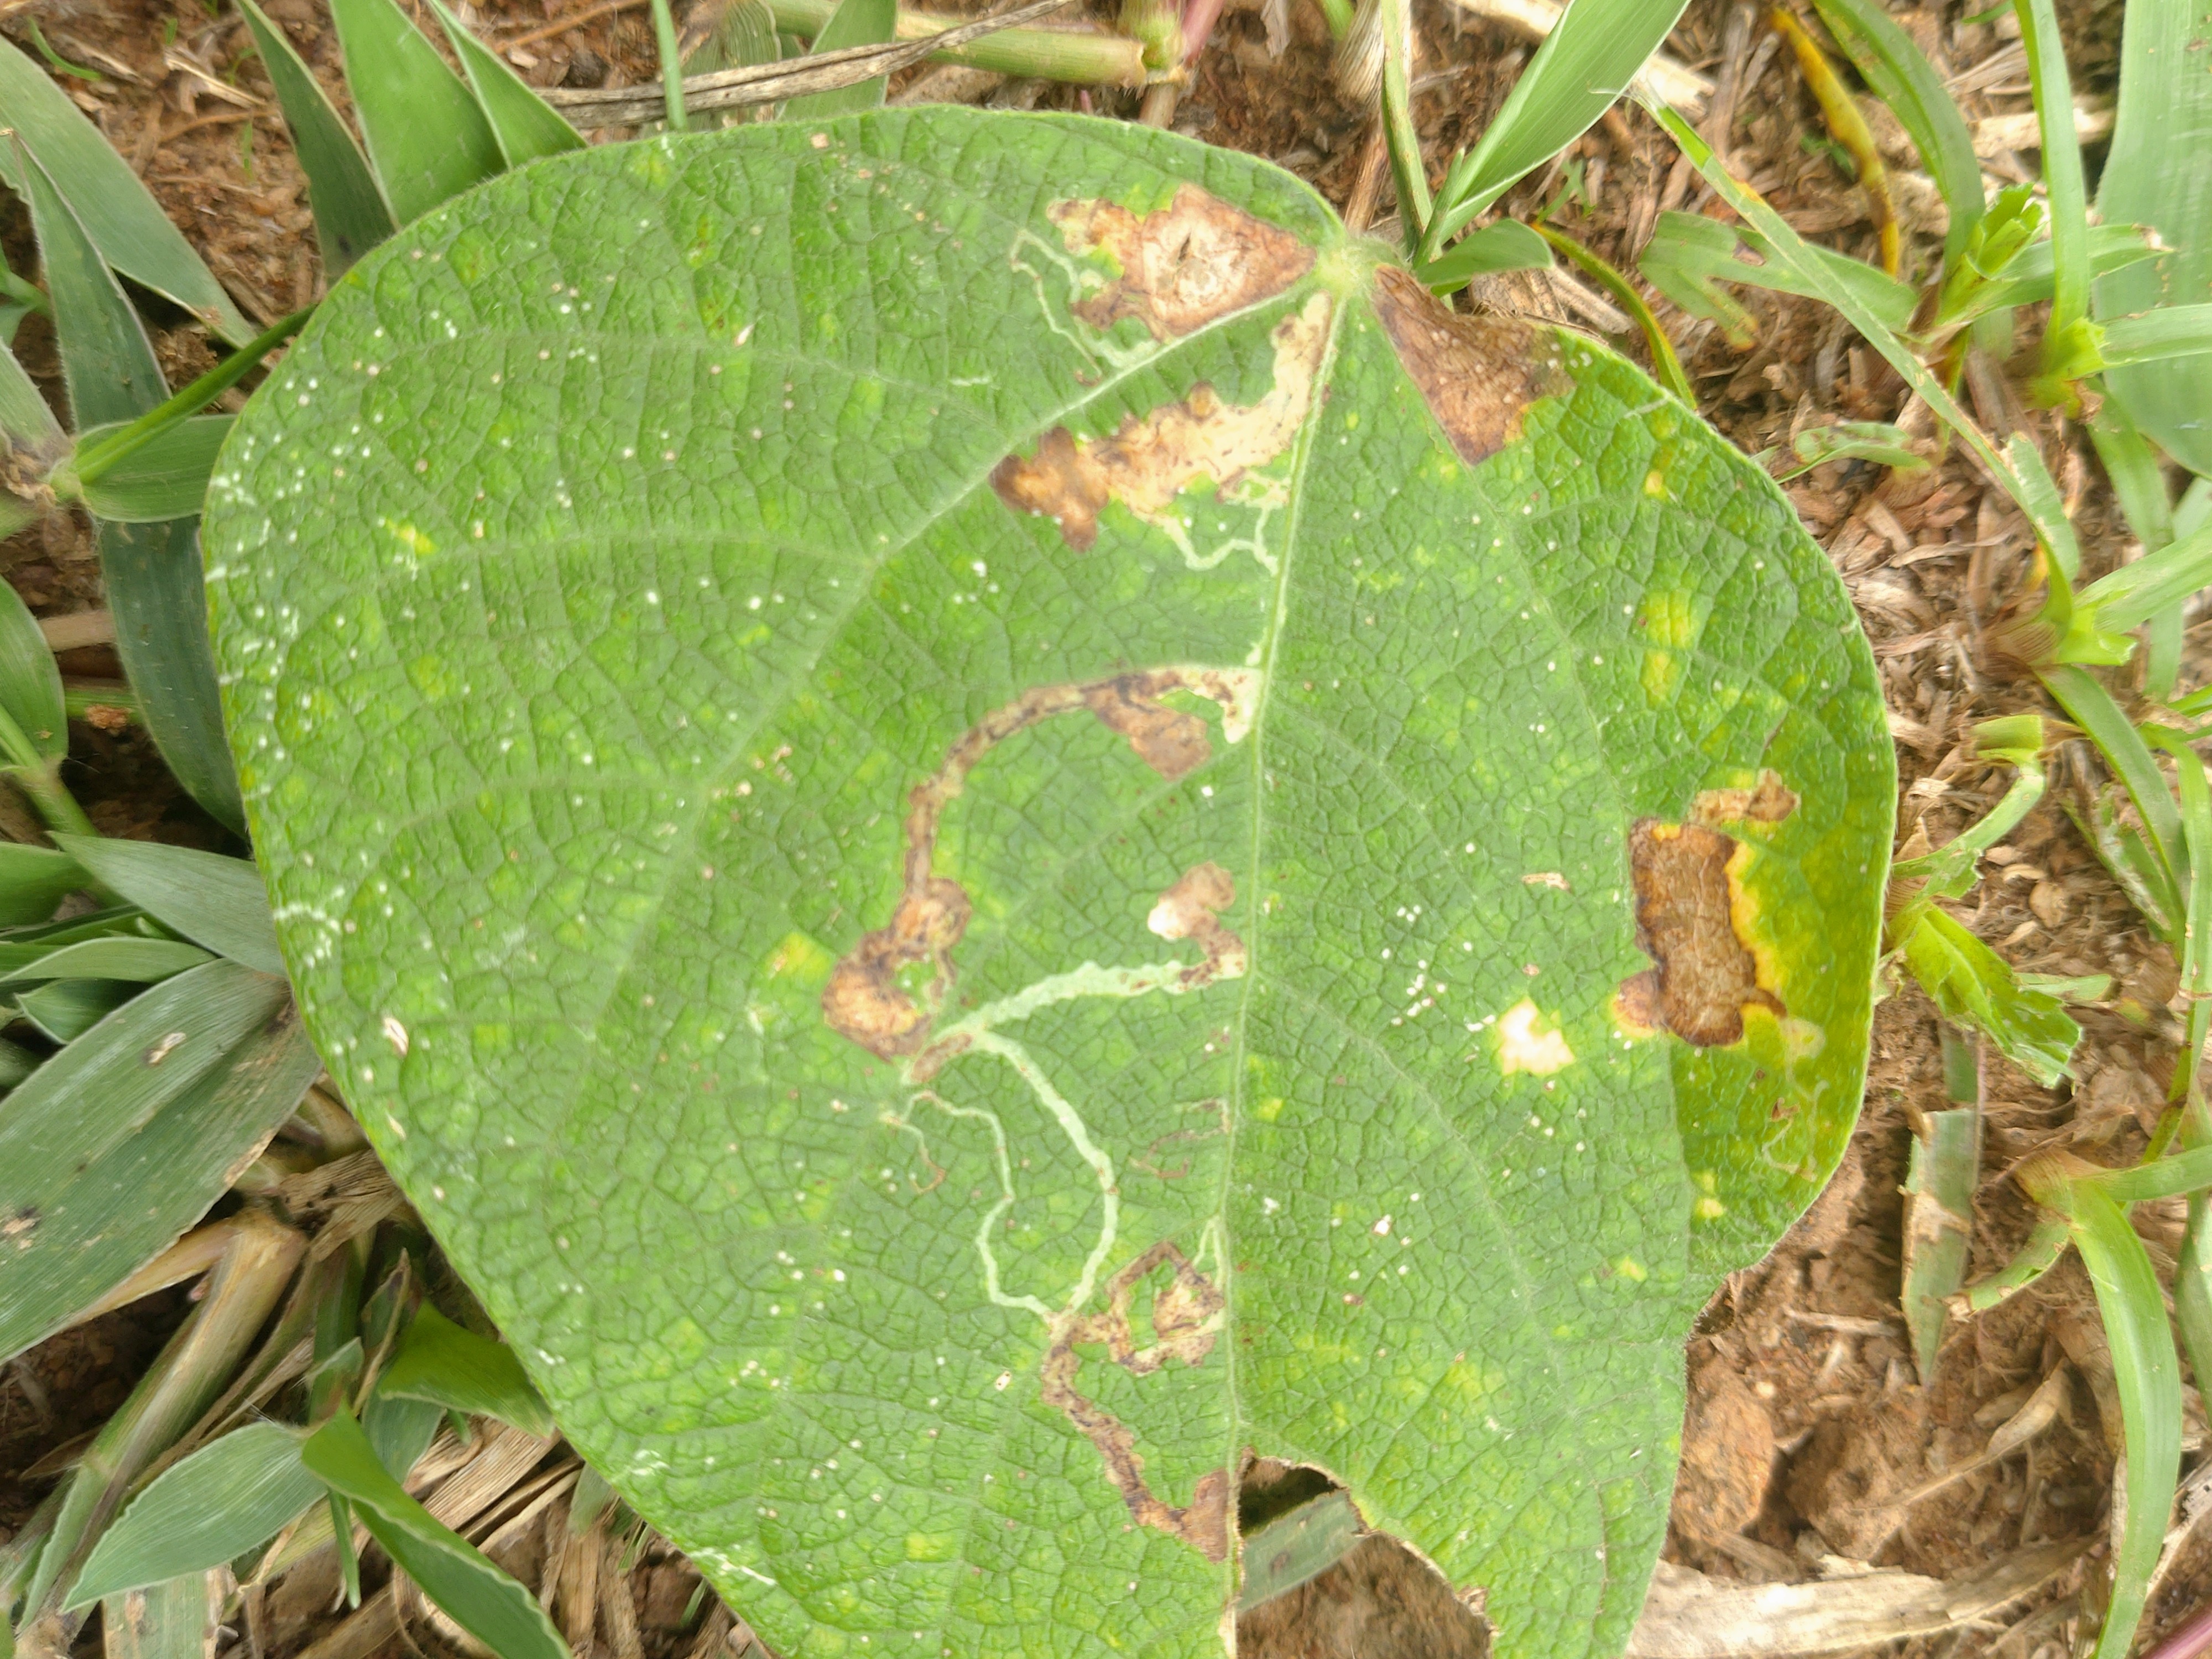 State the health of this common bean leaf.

anthracnose
